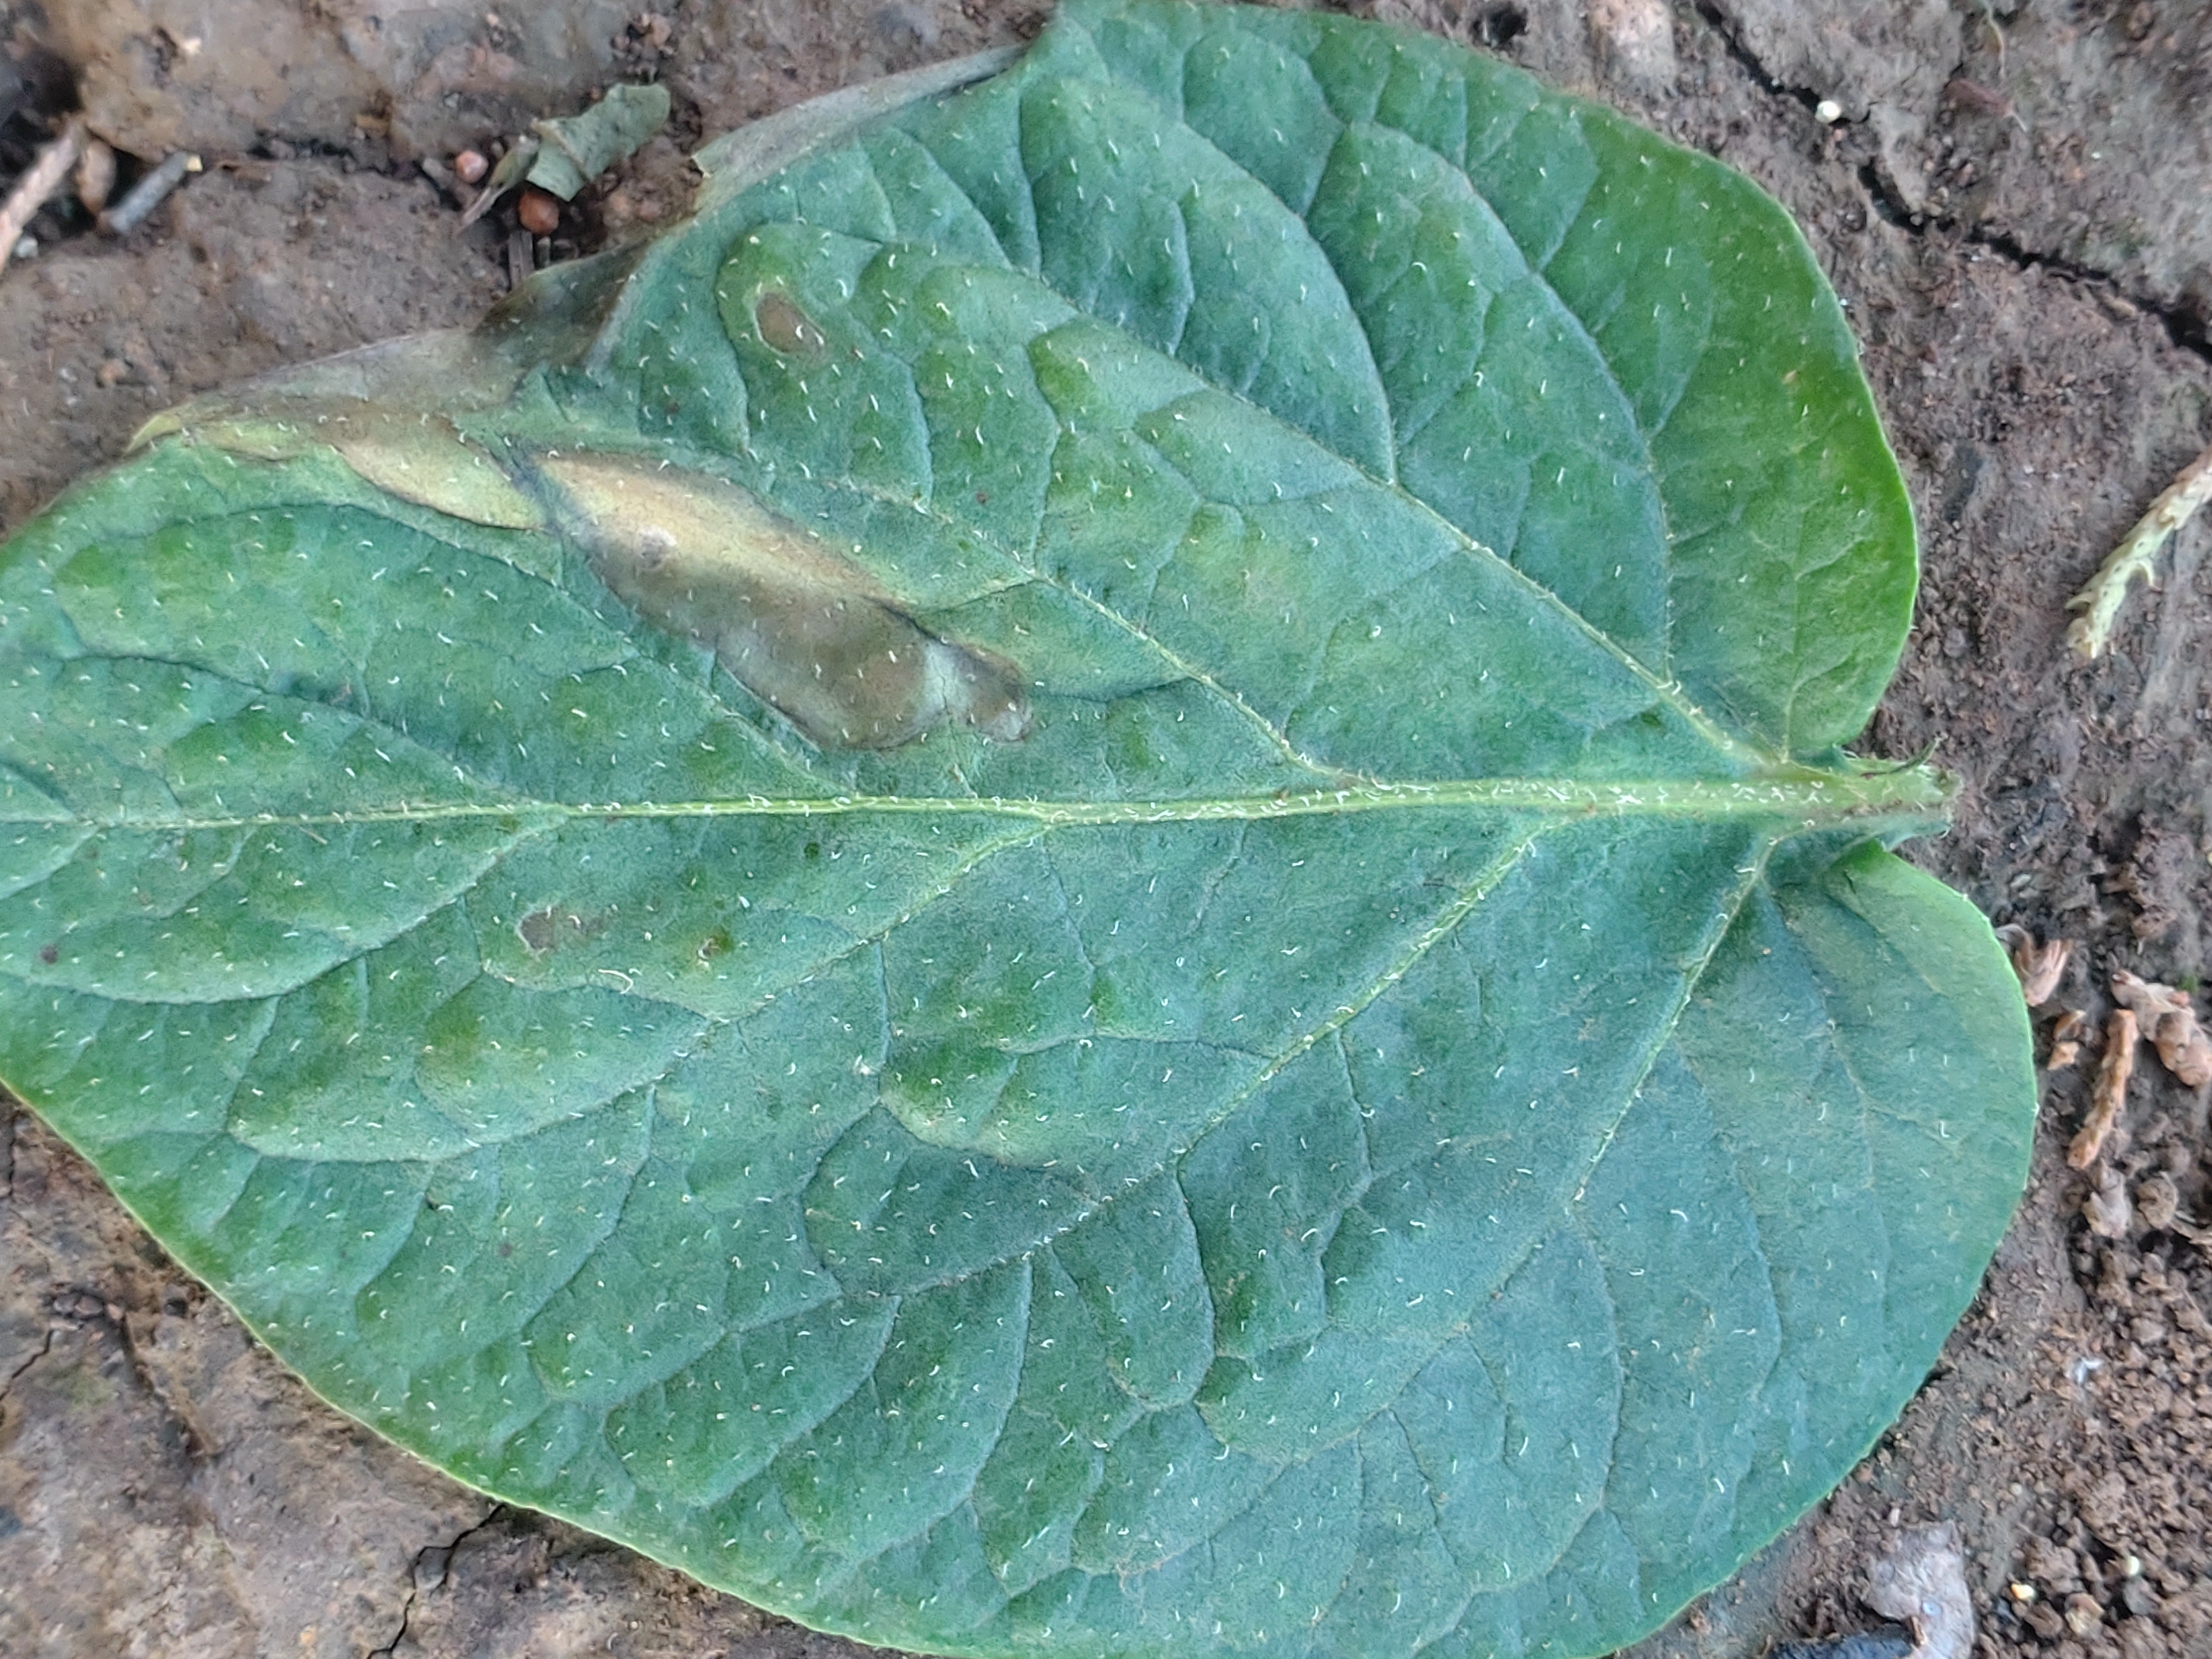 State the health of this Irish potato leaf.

early blight
